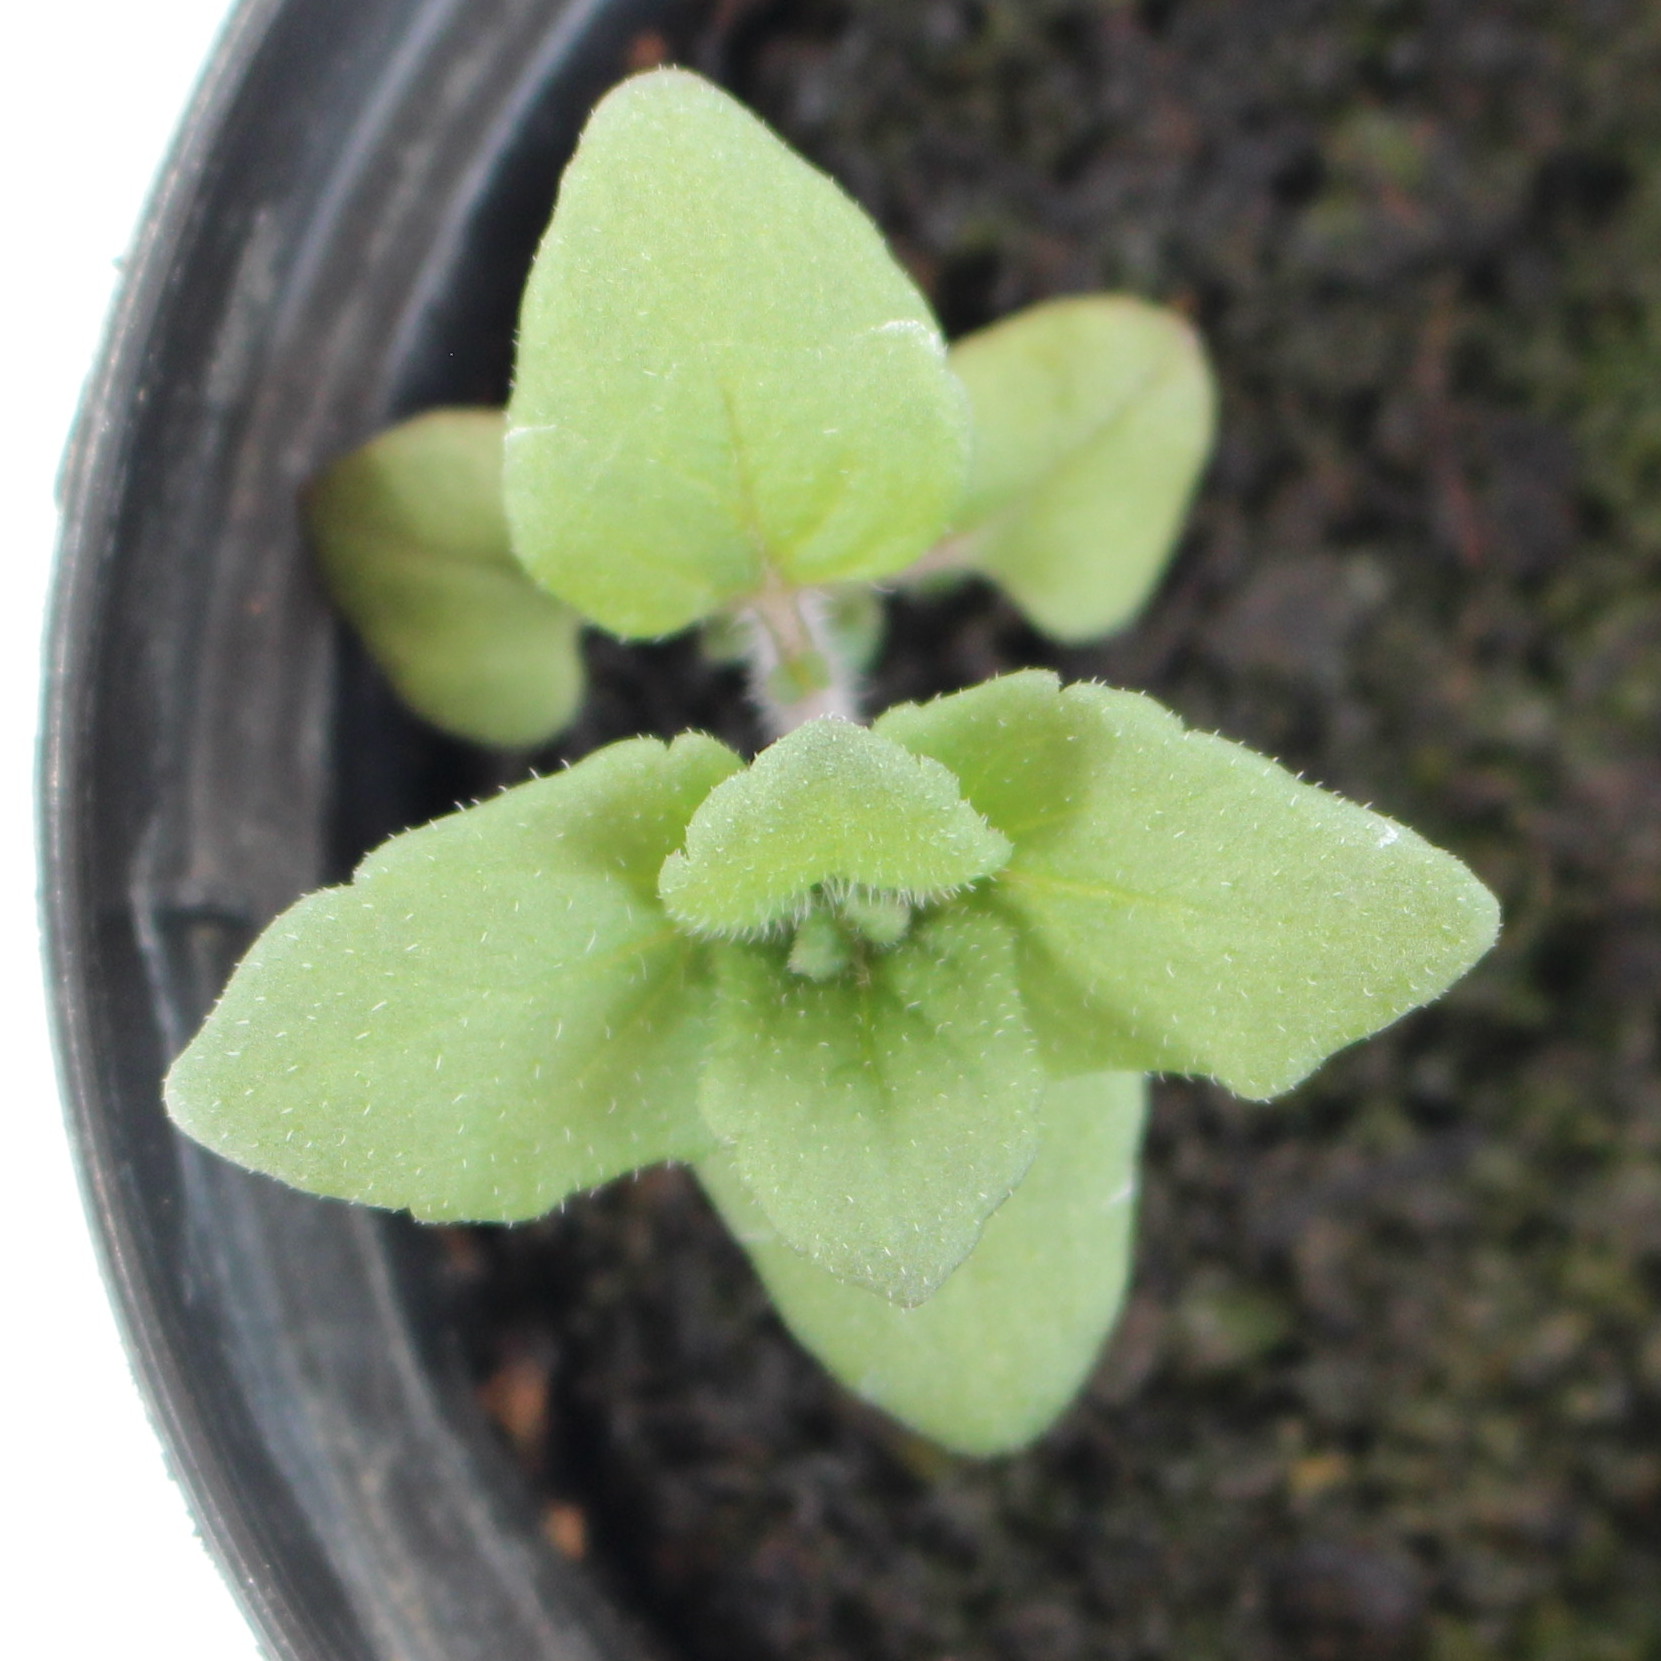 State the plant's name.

Veronica persica
